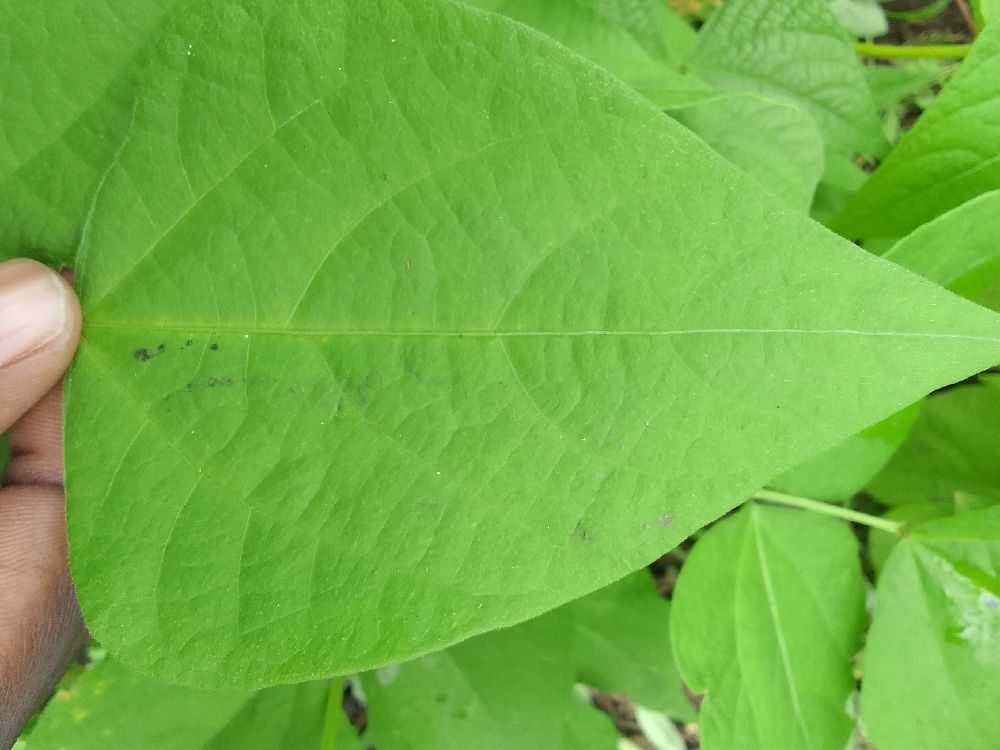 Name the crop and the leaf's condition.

common bean, healthy
